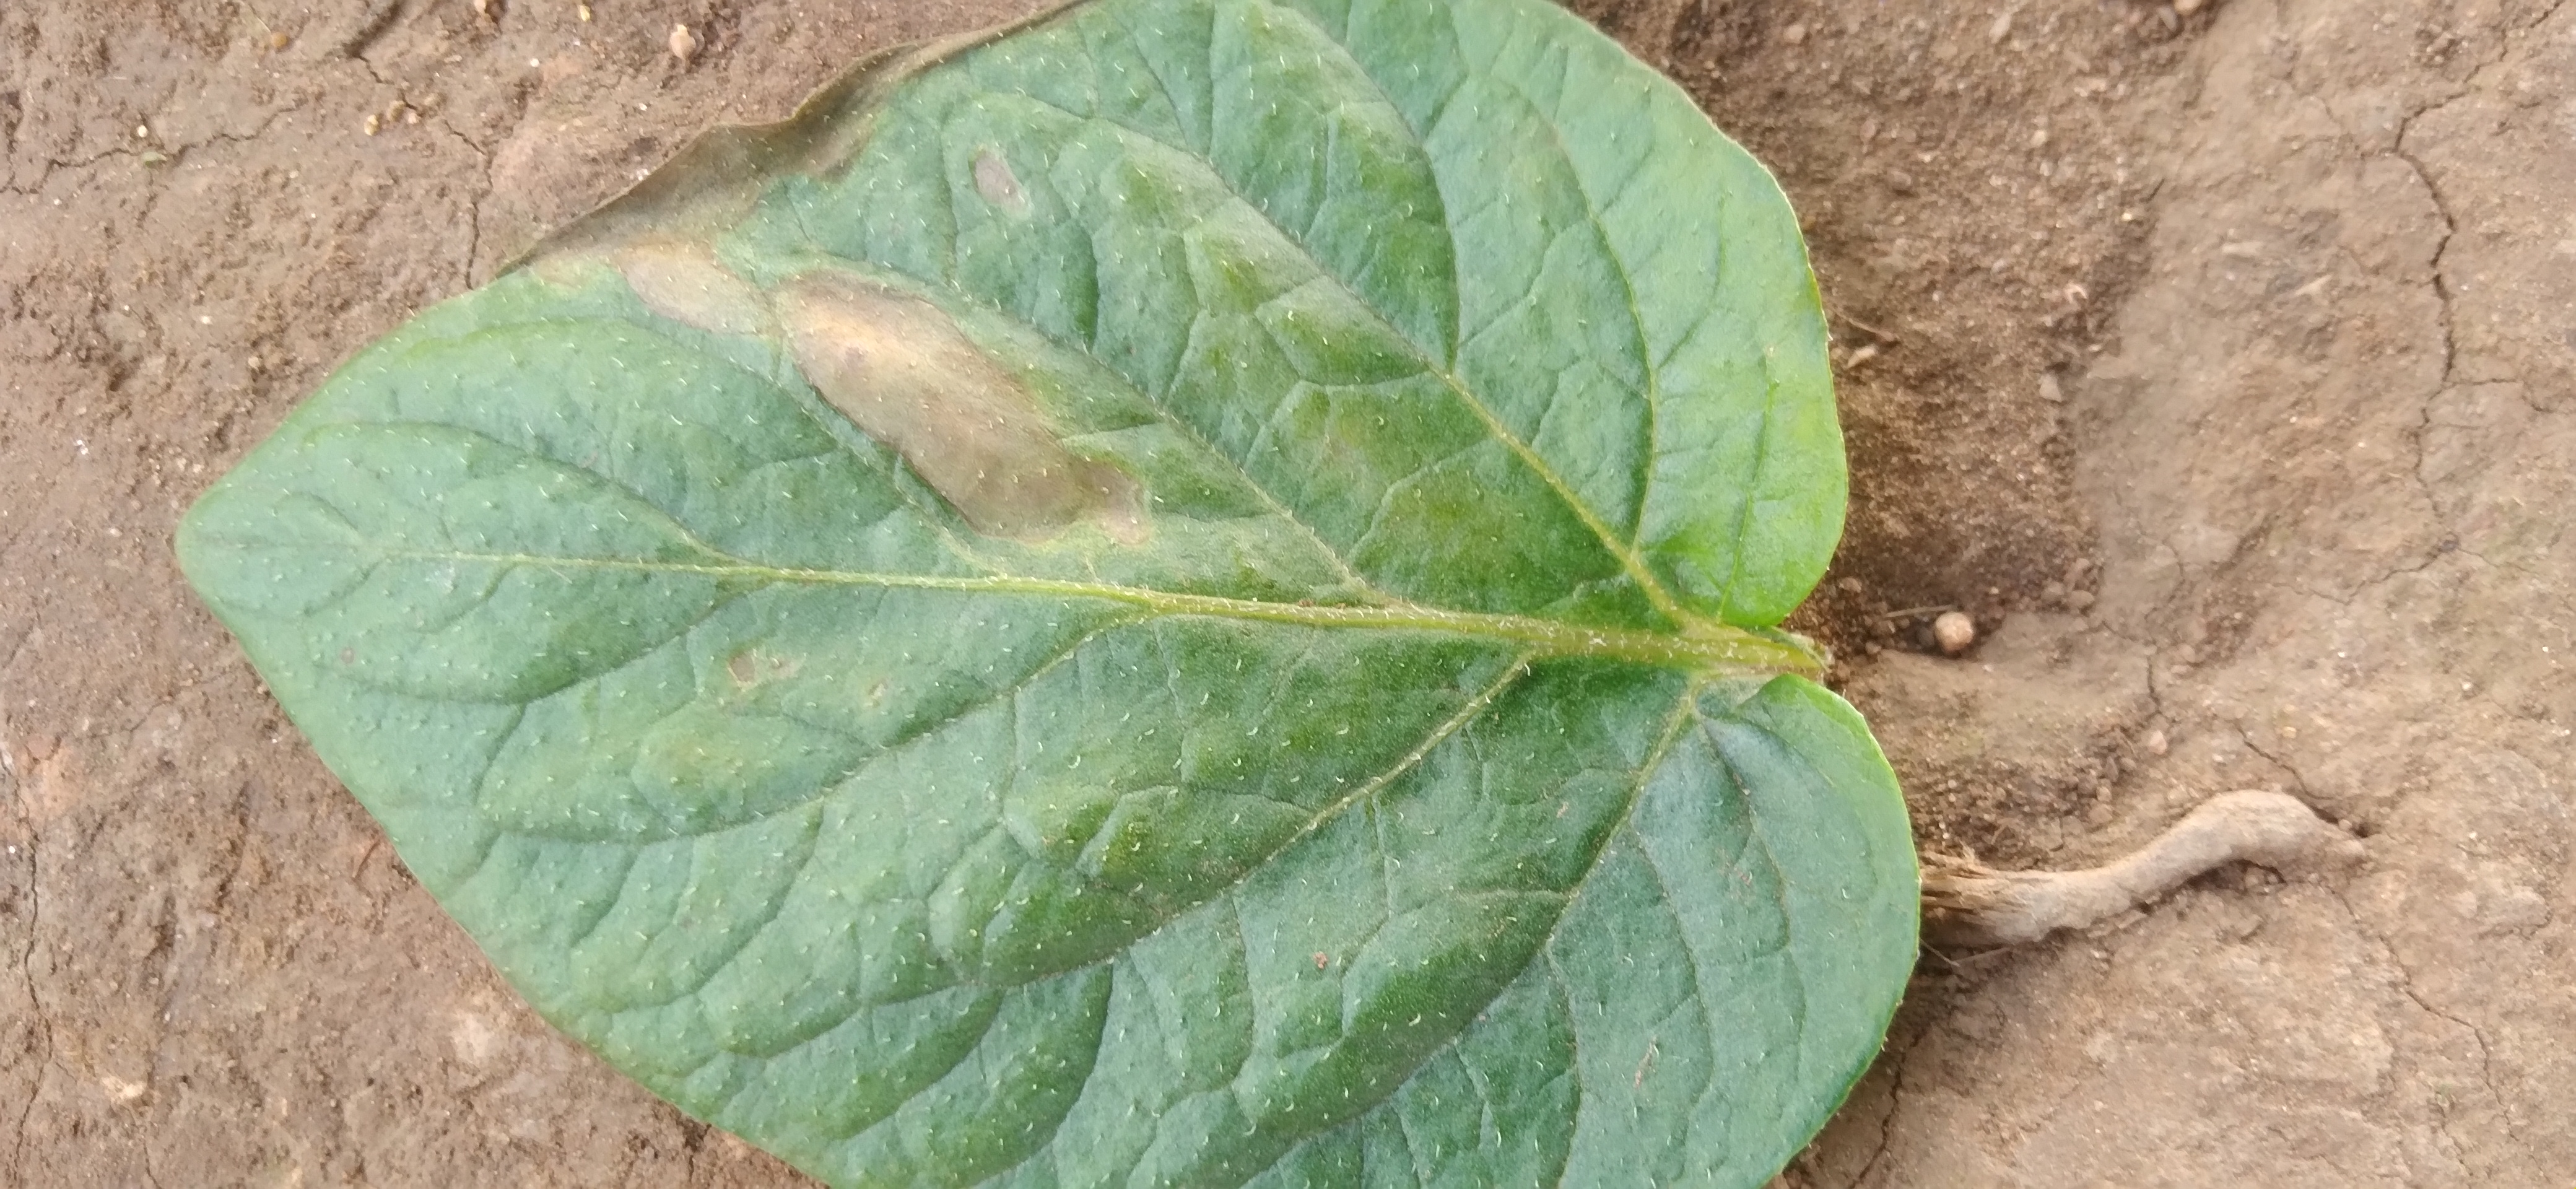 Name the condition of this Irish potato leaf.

early blight
